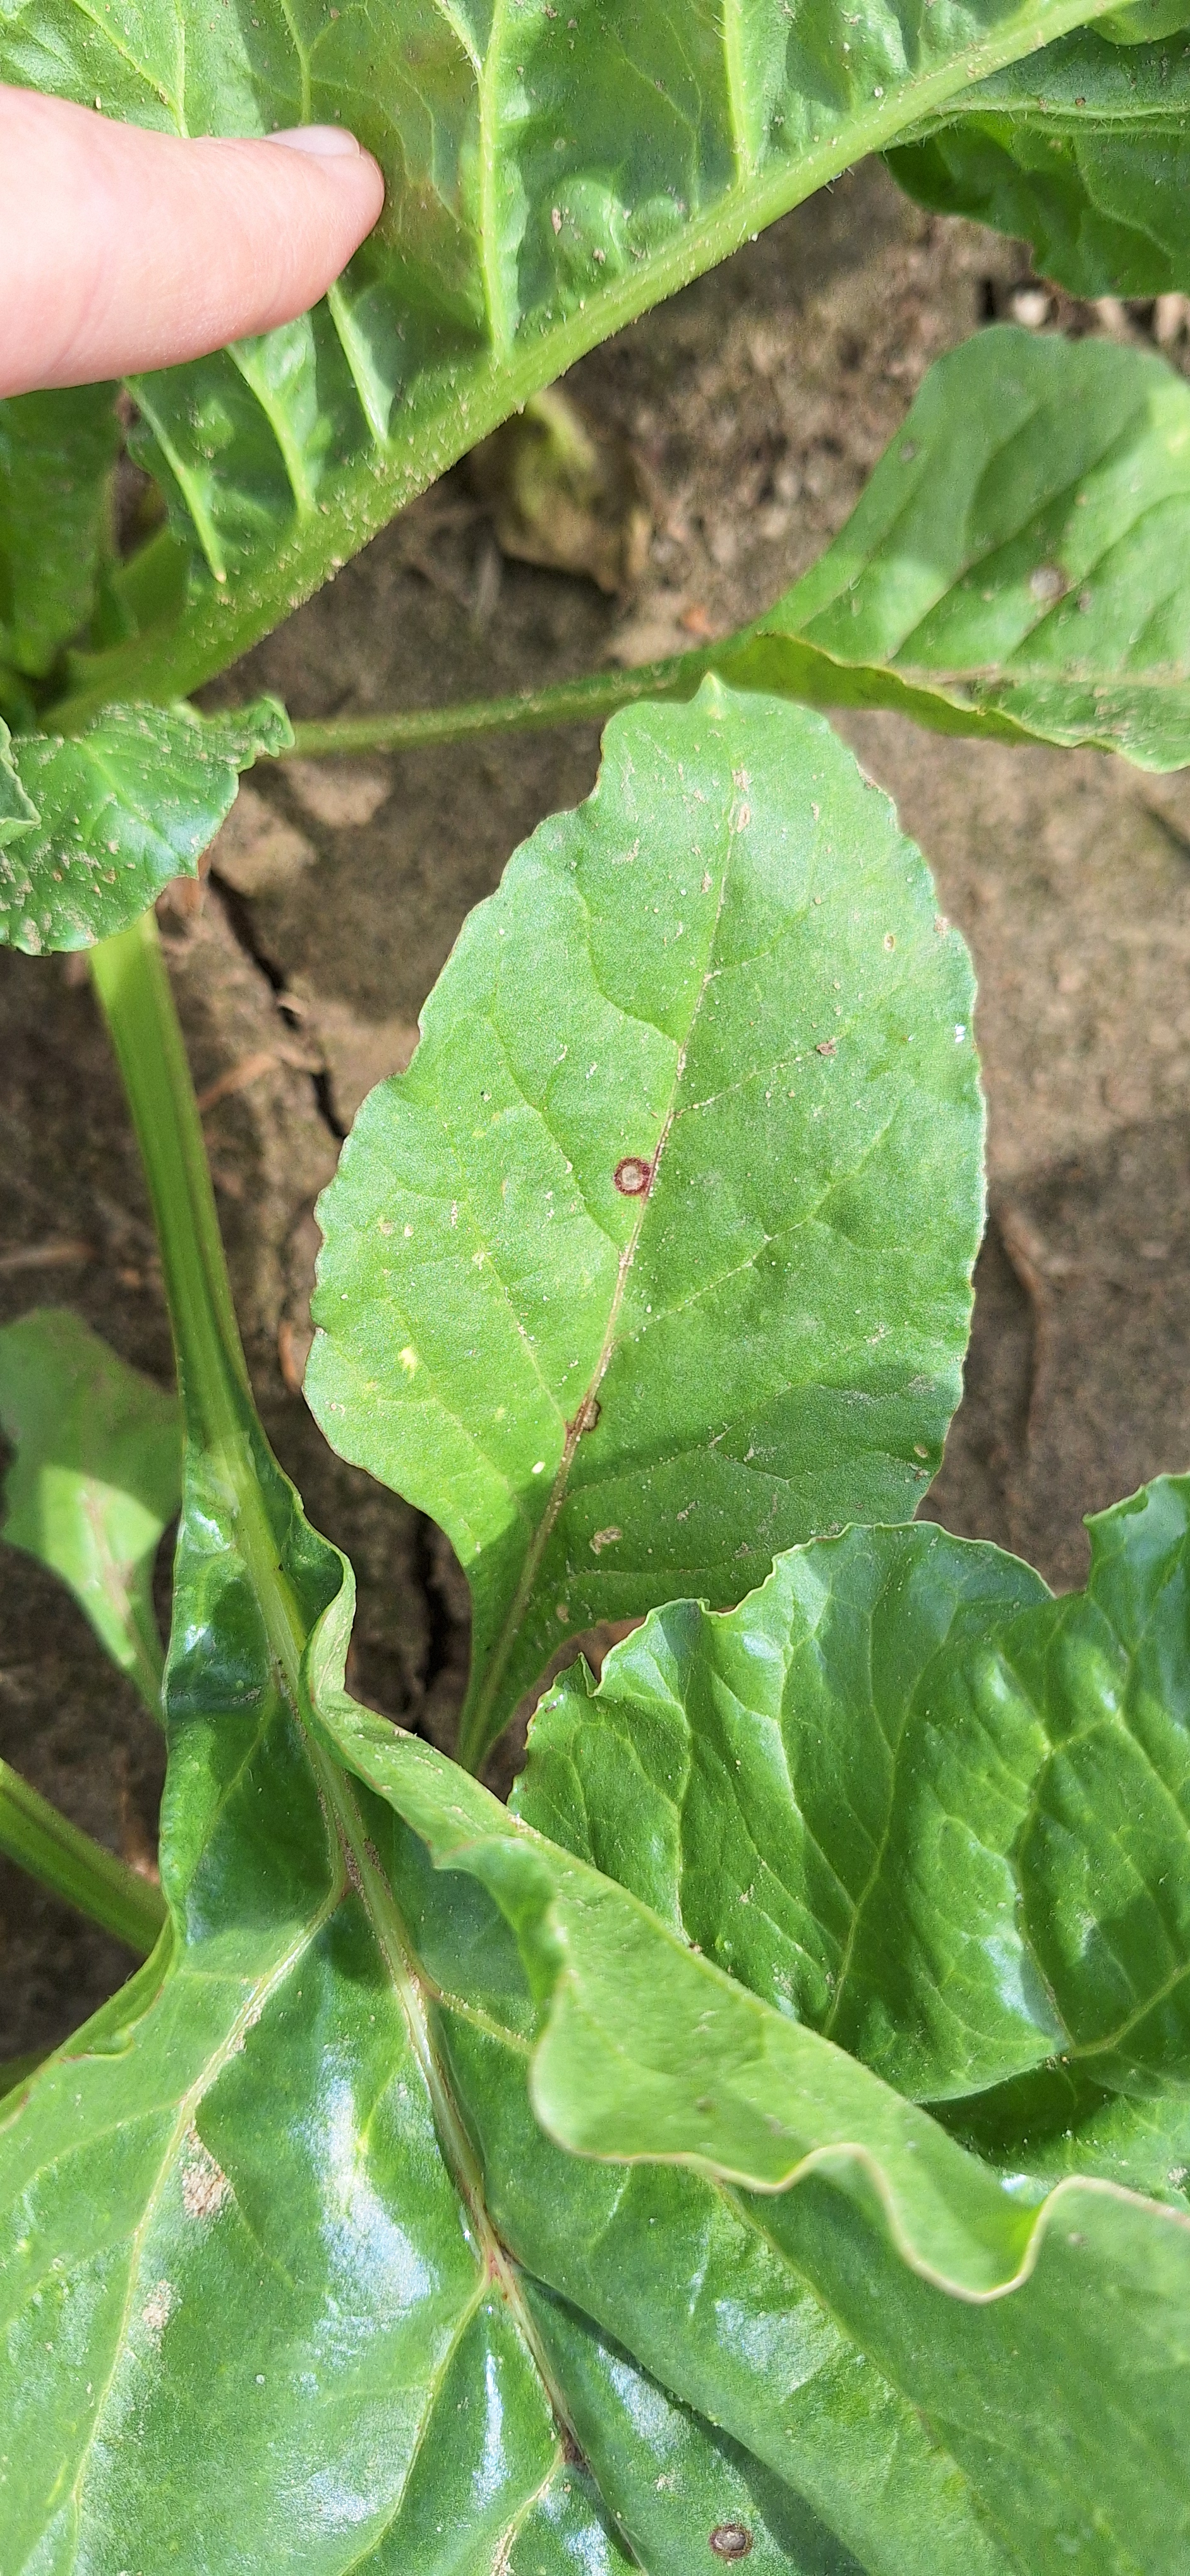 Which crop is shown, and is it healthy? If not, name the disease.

beet, cercospora
